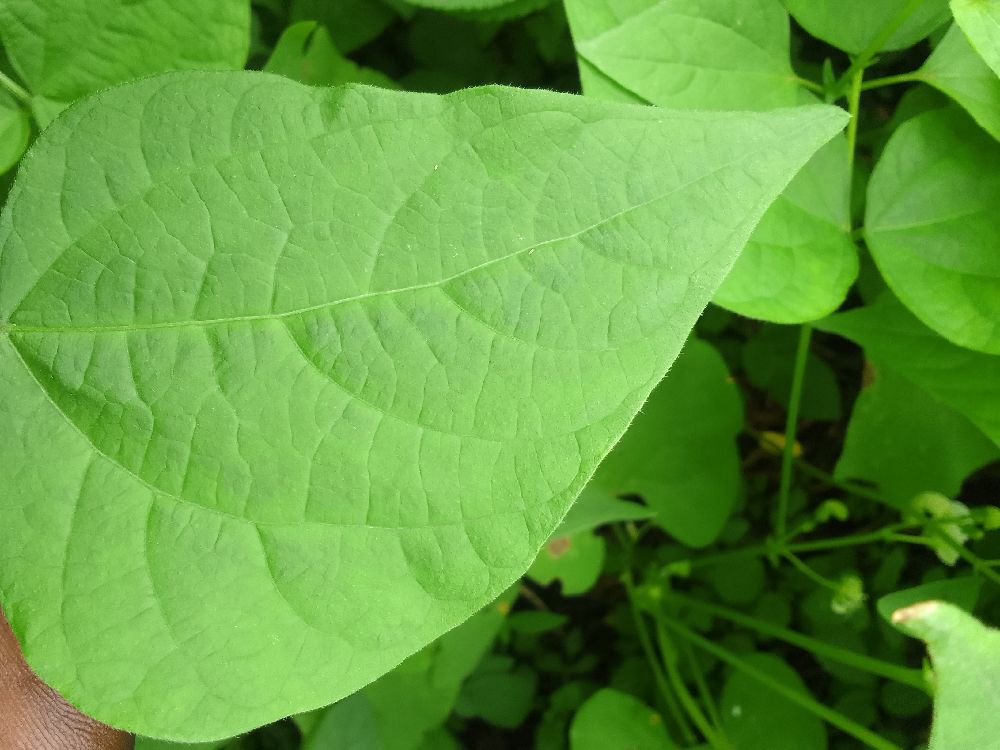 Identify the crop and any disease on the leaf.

common bean, healthy
